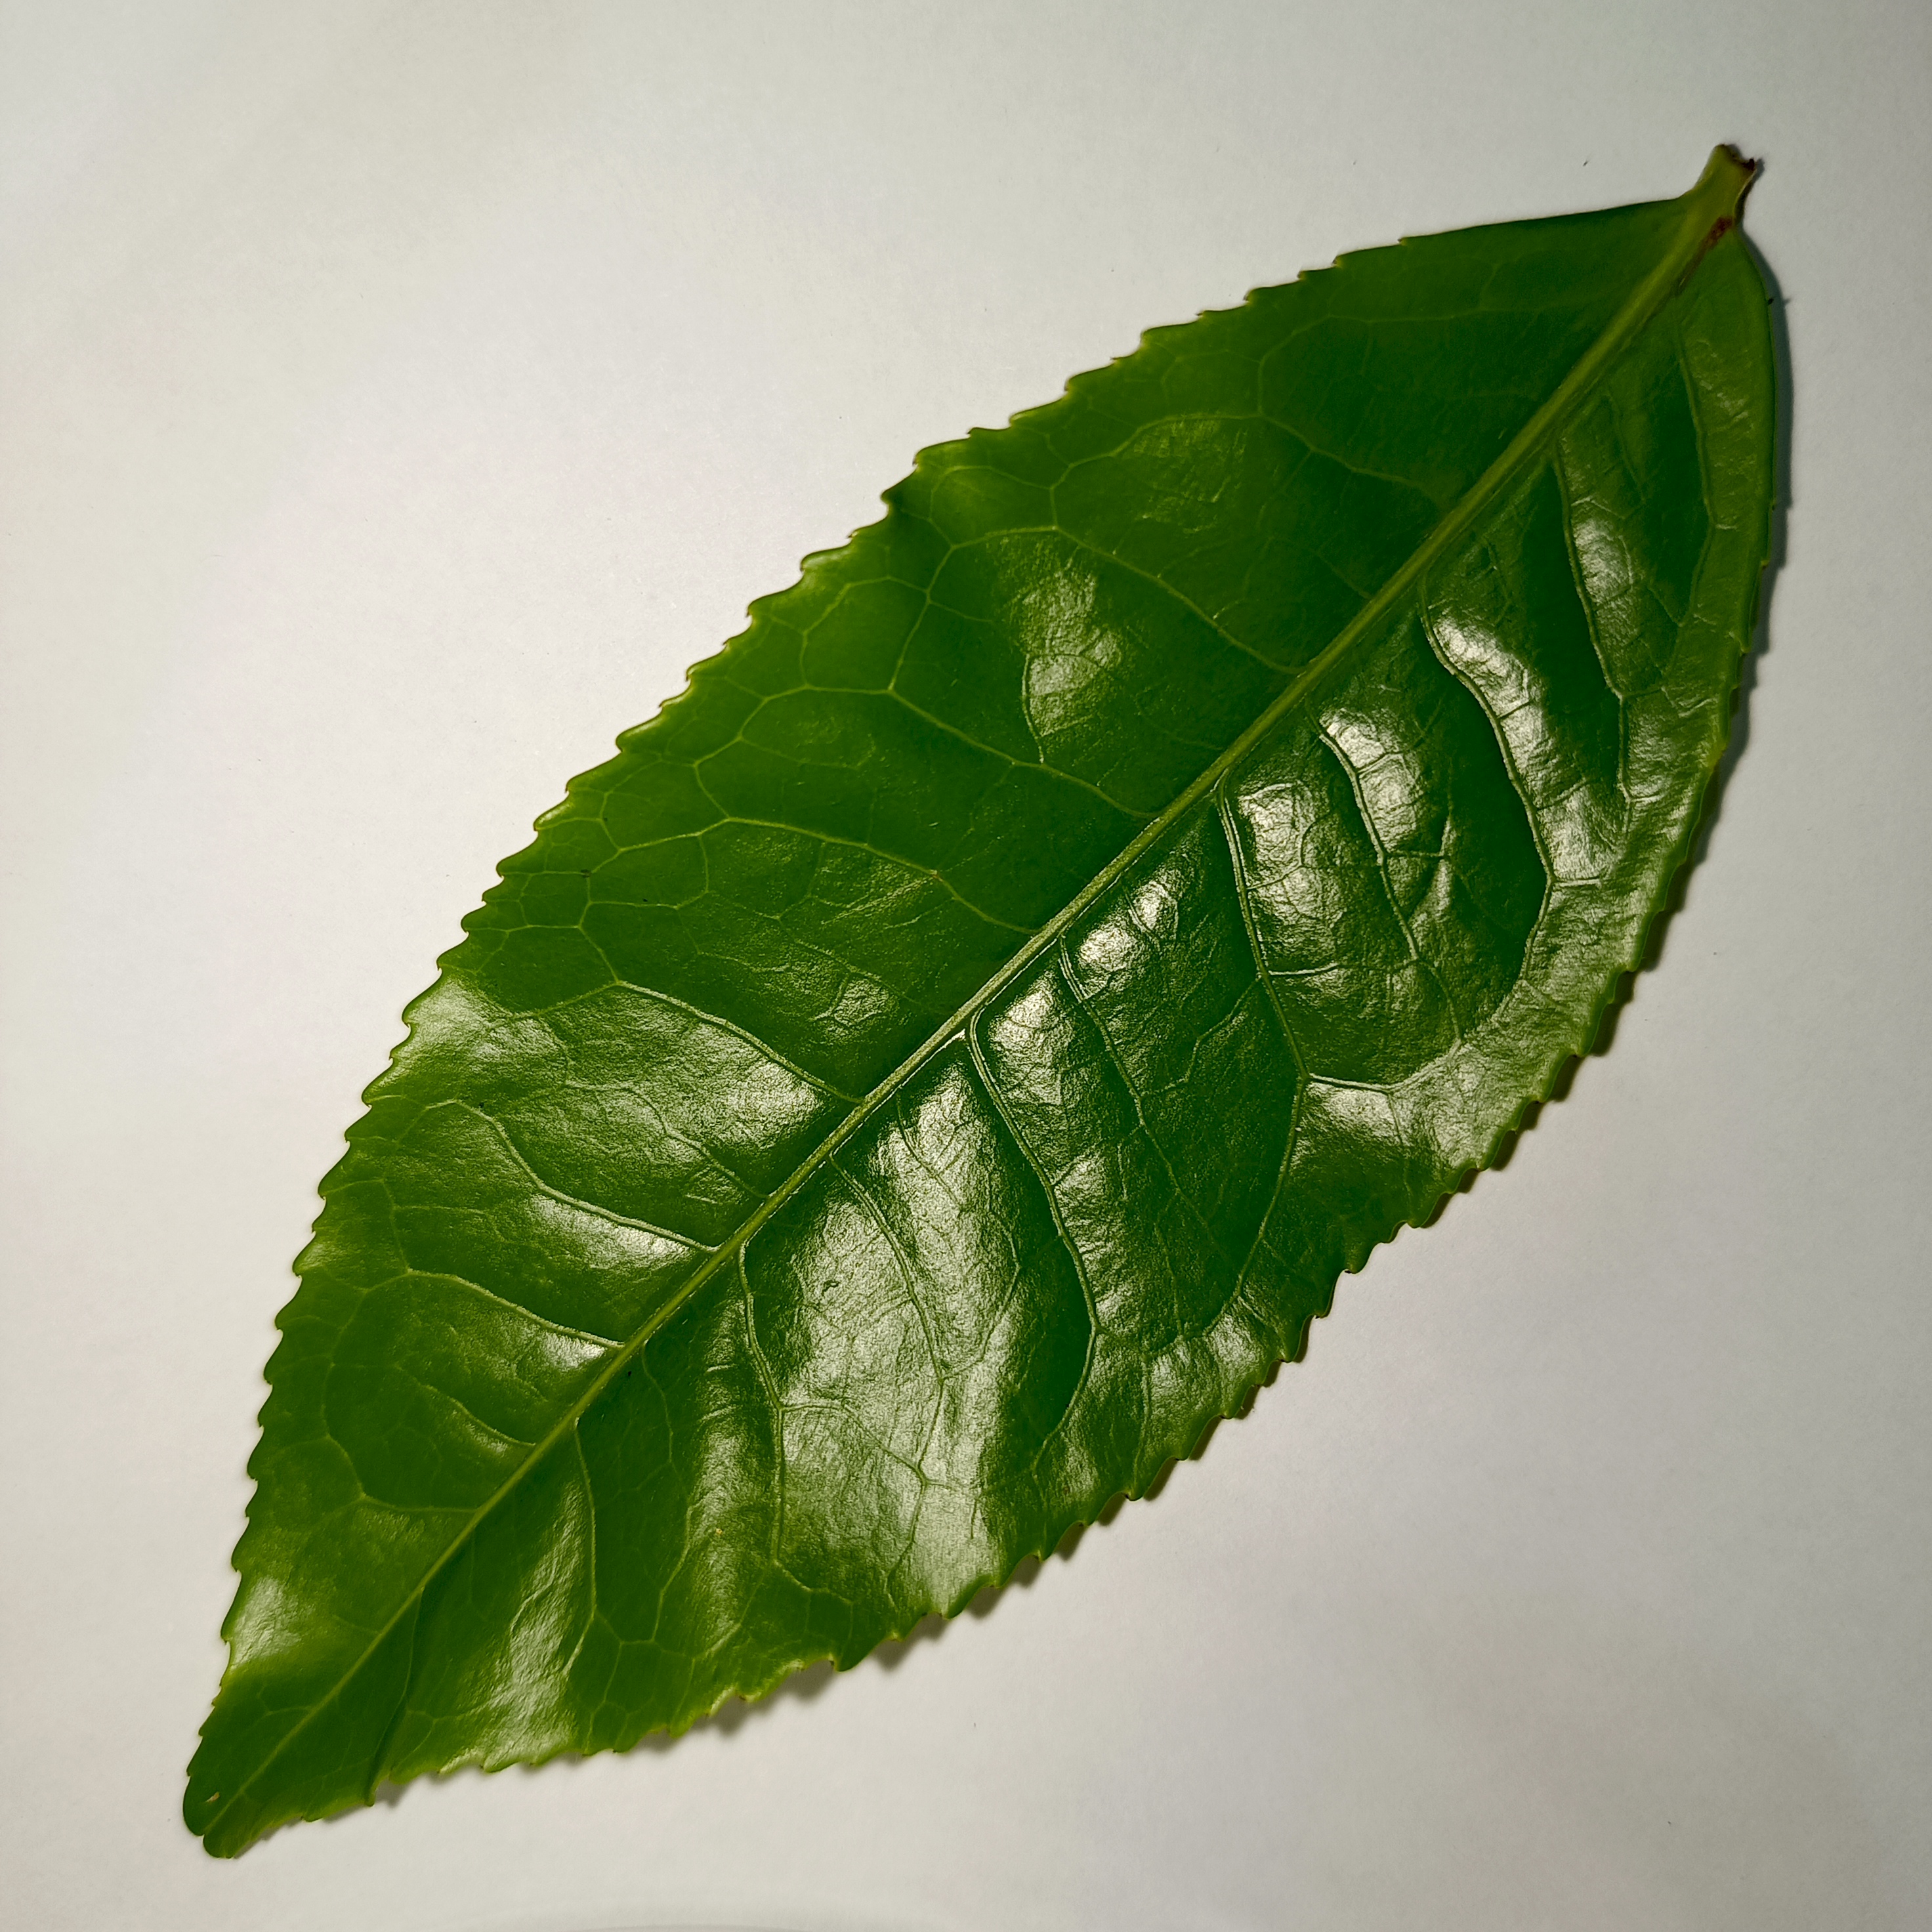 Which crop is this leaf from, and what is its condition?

tea, healthy
